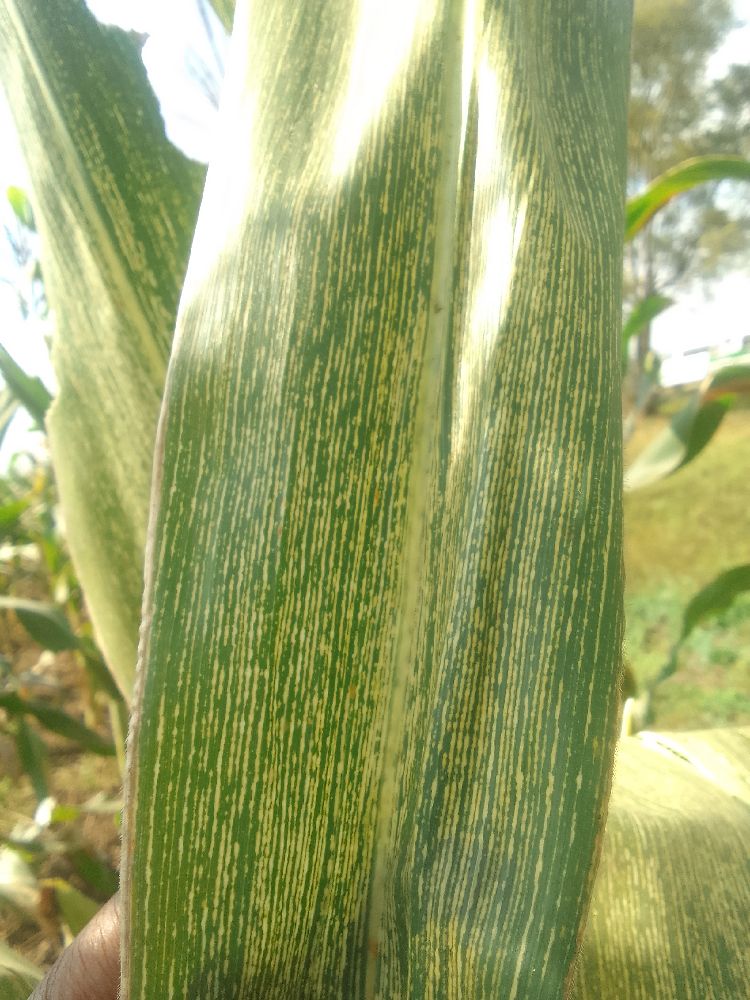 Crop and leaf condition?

maize, maize streak virus
